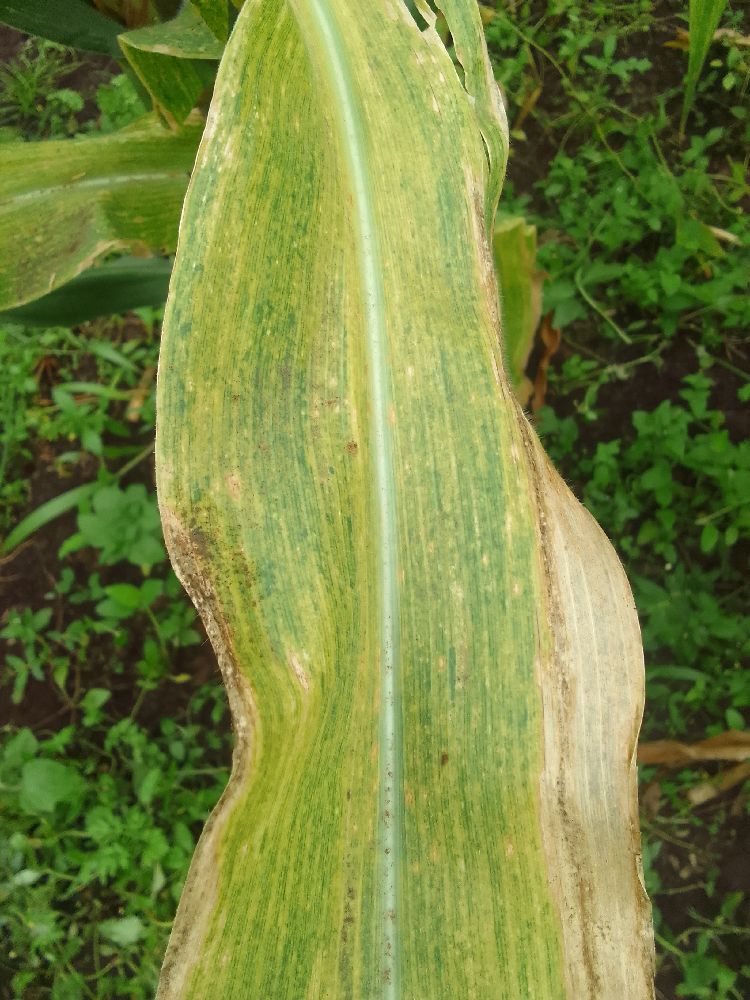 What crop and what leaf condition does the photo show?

maize, maize lethal necrosis
